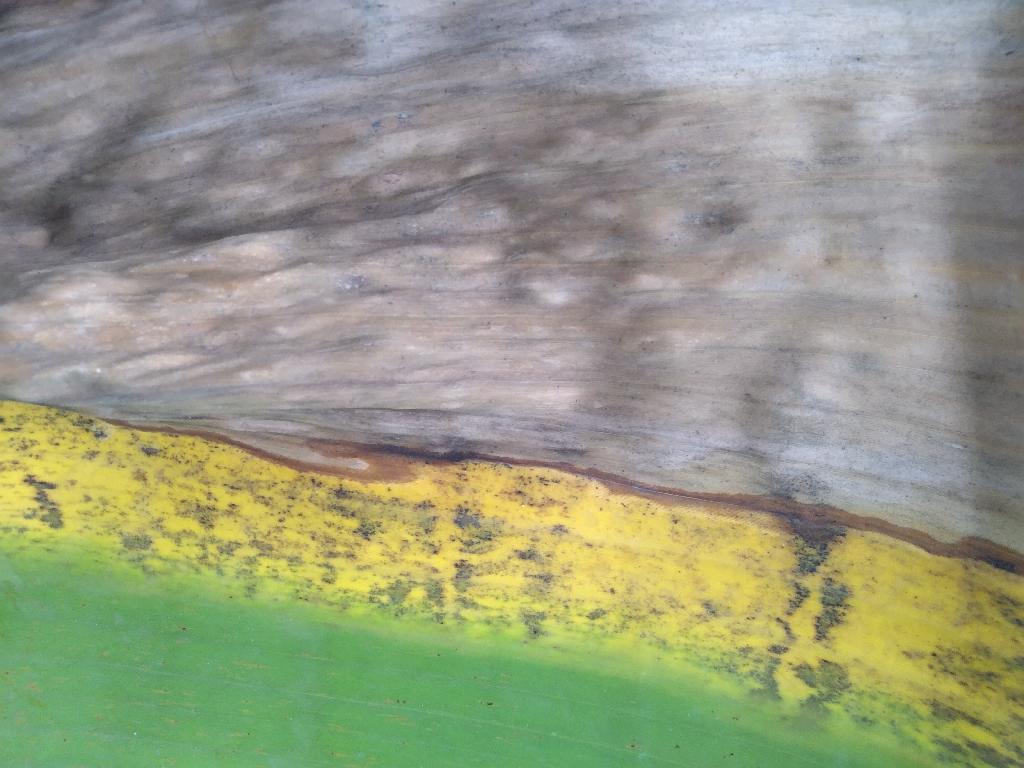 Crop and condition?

banana, black sigatoka
